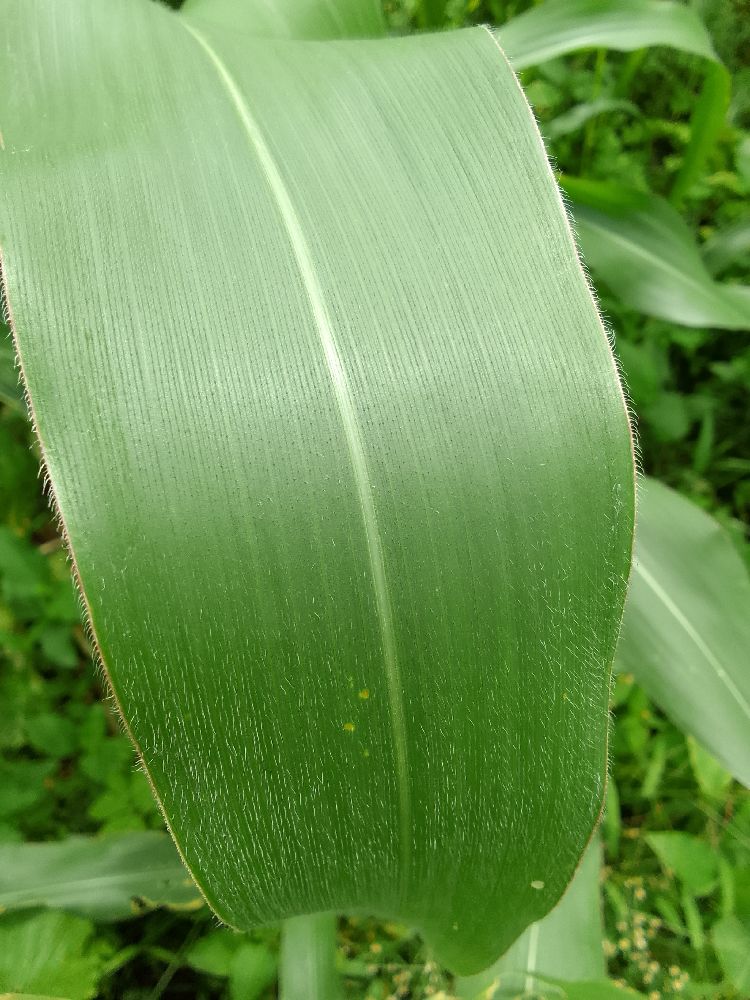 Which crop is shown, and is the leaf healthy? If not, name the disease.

maize, healthy
